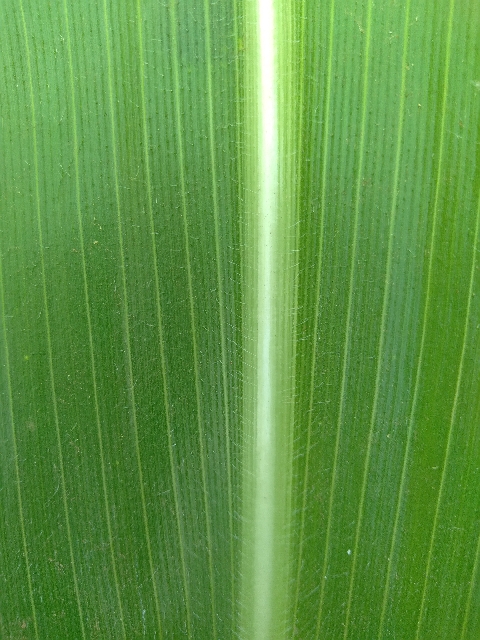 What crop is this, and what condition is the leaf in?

maize, healthy
